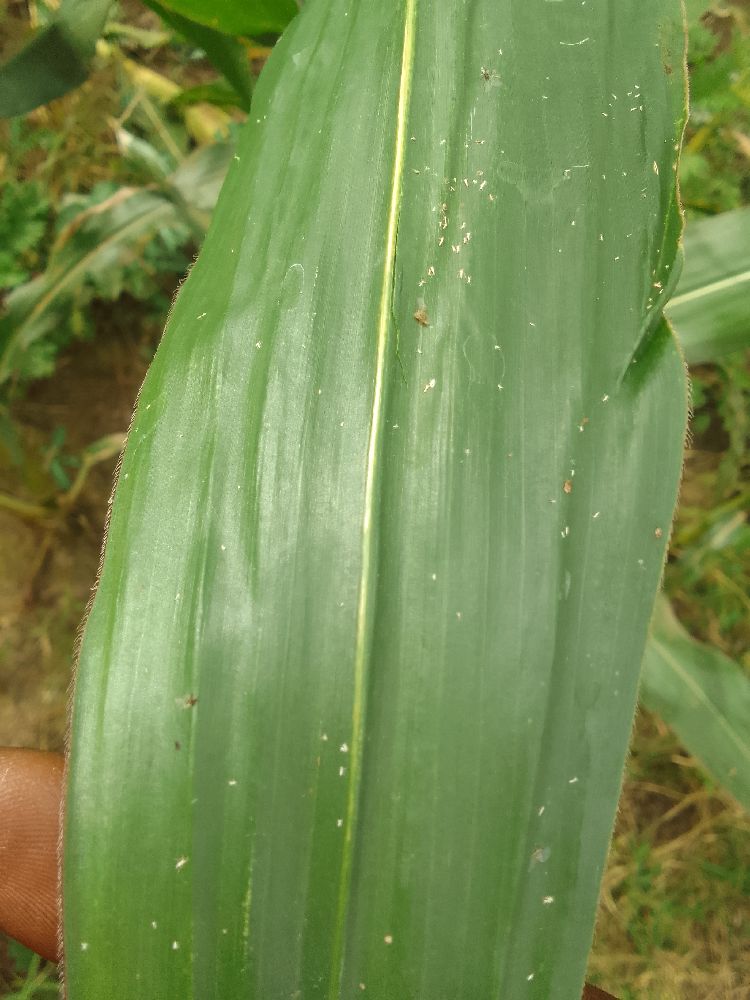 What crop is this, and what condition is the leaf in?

maize, healthy
